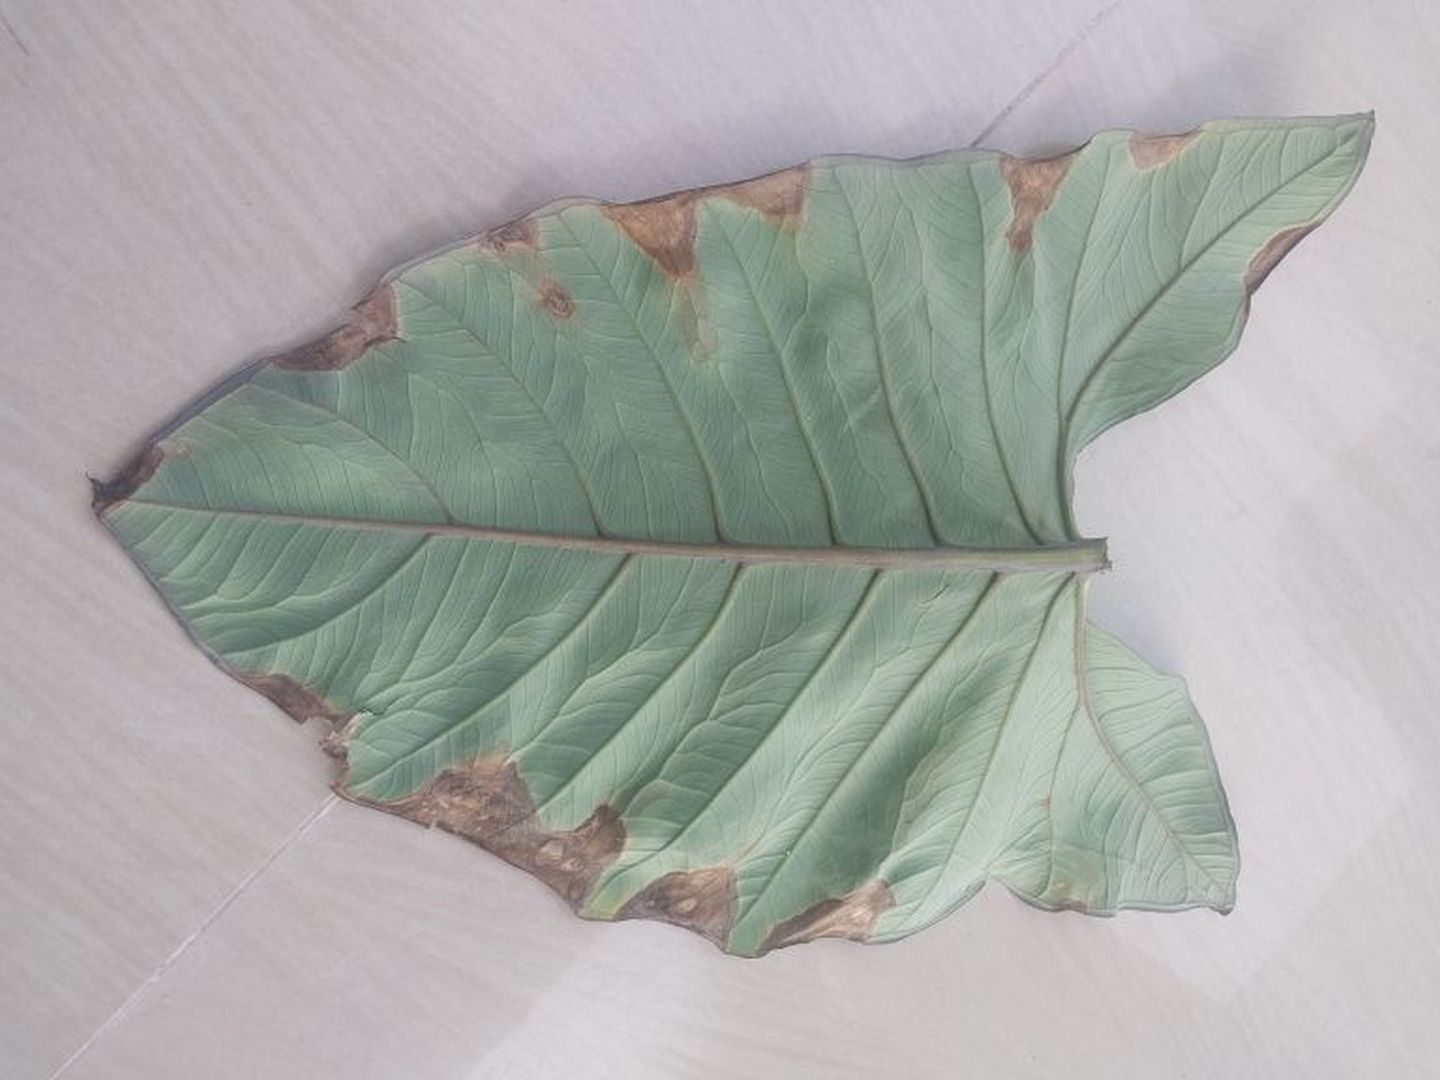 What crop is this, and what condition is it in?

taro, leaf blight
